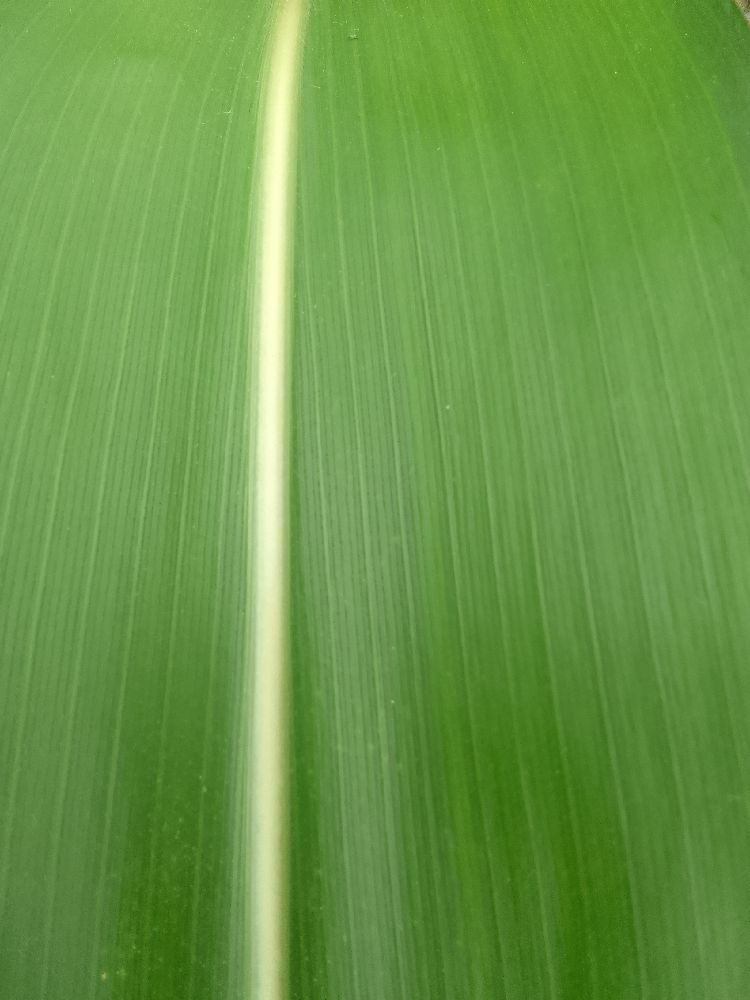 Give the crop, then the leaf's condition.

maize, healthy
